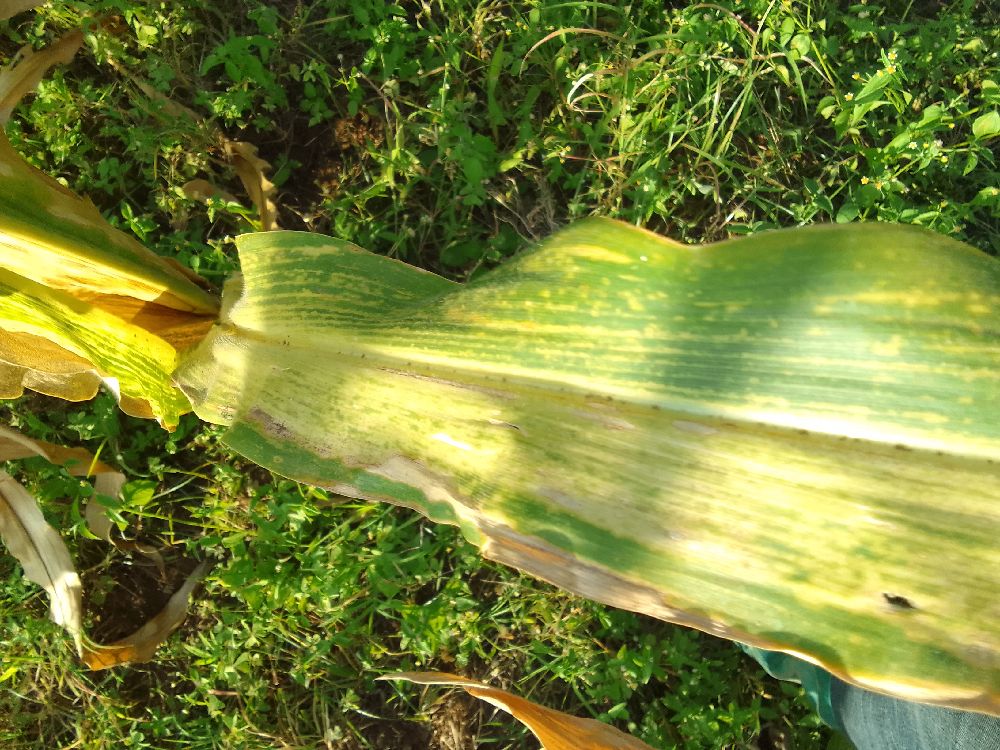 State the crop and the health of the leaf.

maize, maize lethal necrosis
